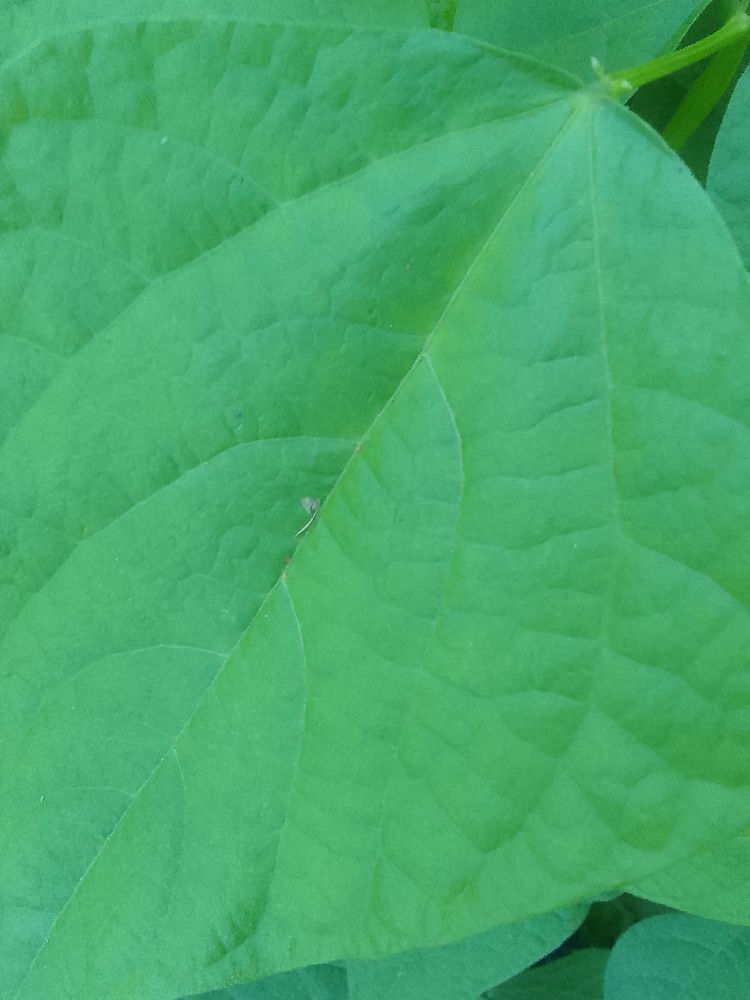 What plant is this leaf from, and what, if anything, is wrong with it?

common bean, healthy
